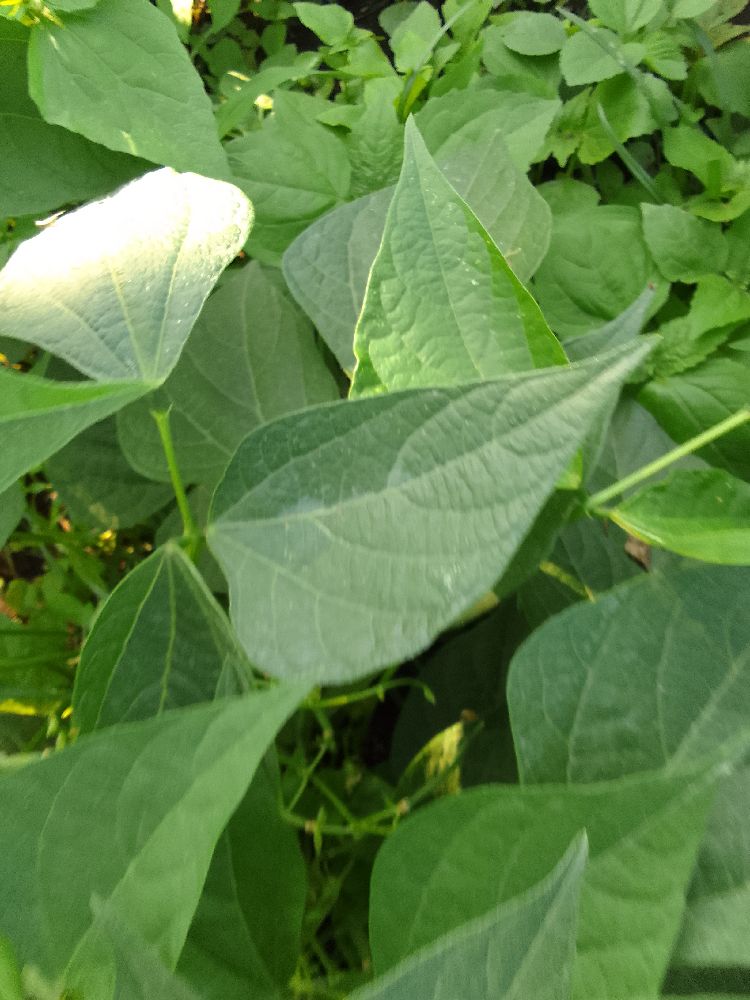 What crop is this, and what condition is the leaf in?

common bean, healthy
